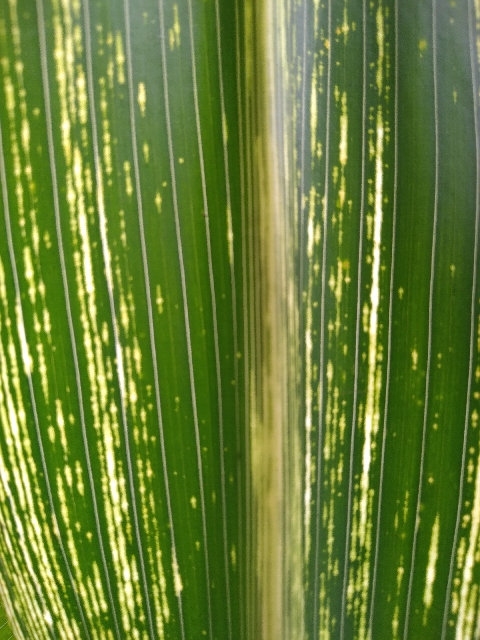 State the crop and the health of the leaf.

maize, maize streak virus
